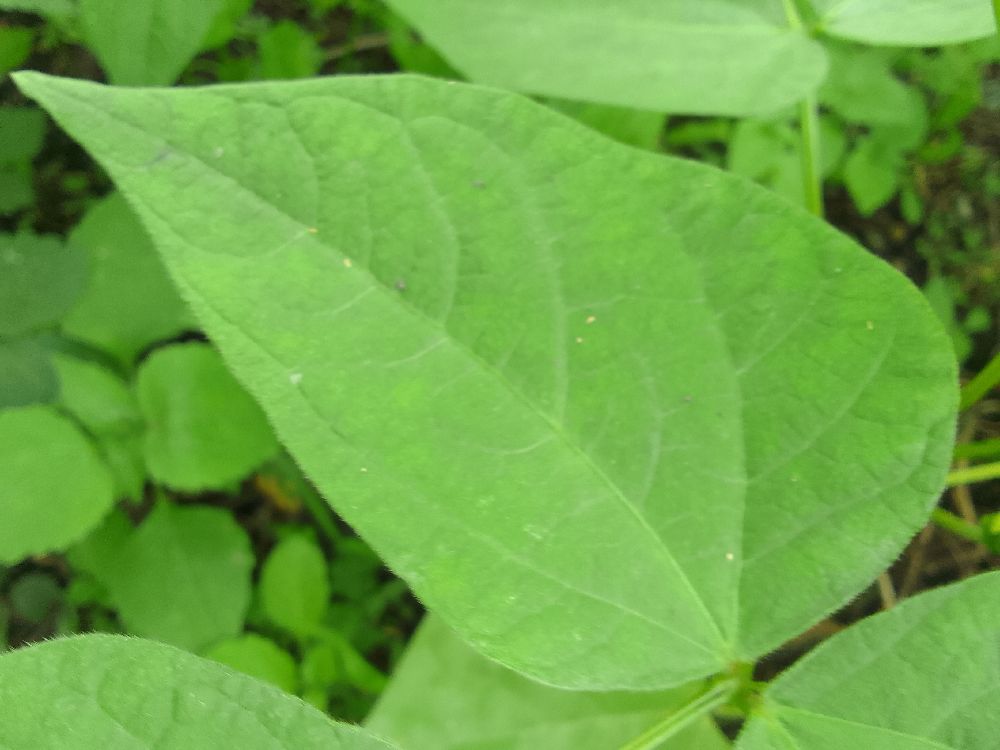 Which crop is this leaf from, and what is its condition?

common bean, healthy
